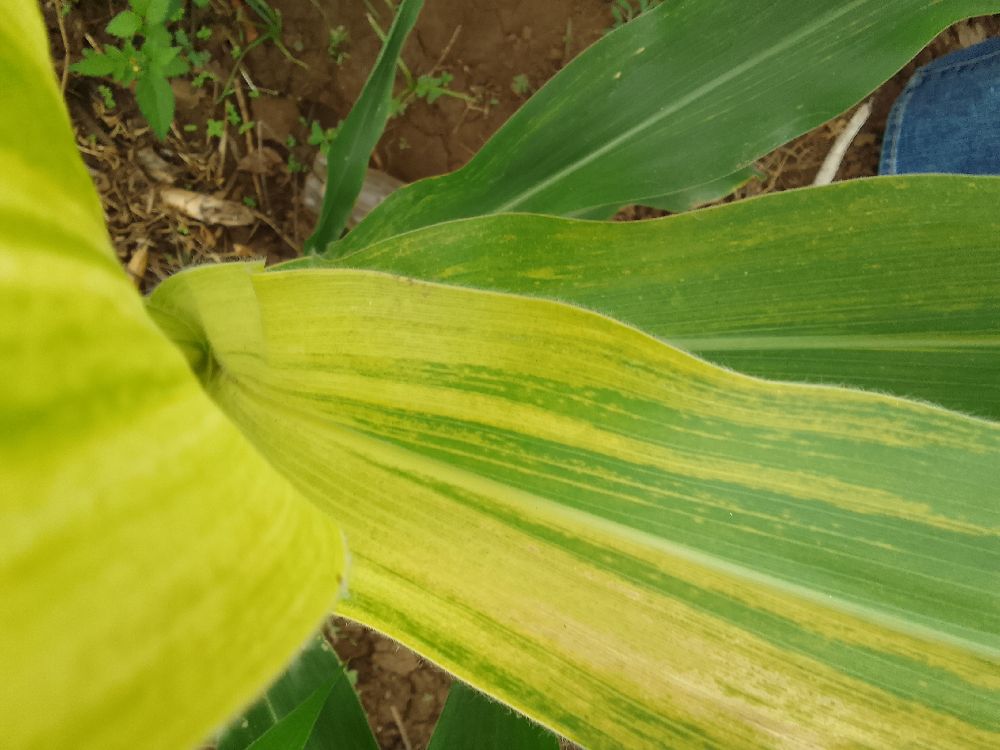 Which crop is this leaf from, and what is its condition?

maize, maize lethal necrosis
